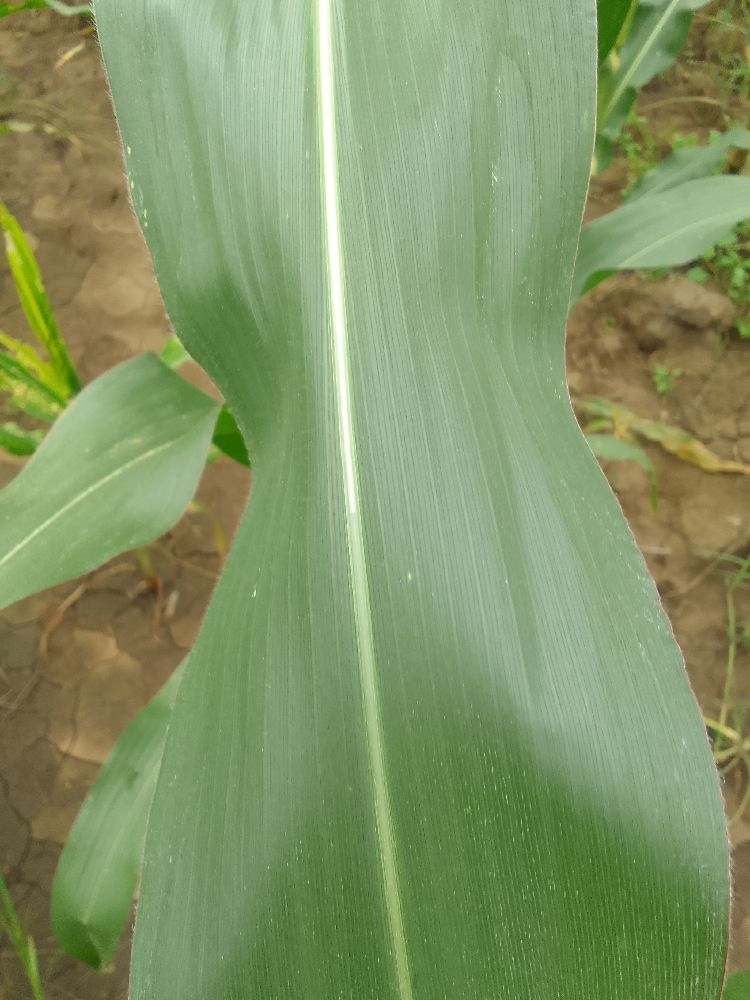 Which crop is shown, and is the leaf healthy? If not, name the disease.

maize, healthy
